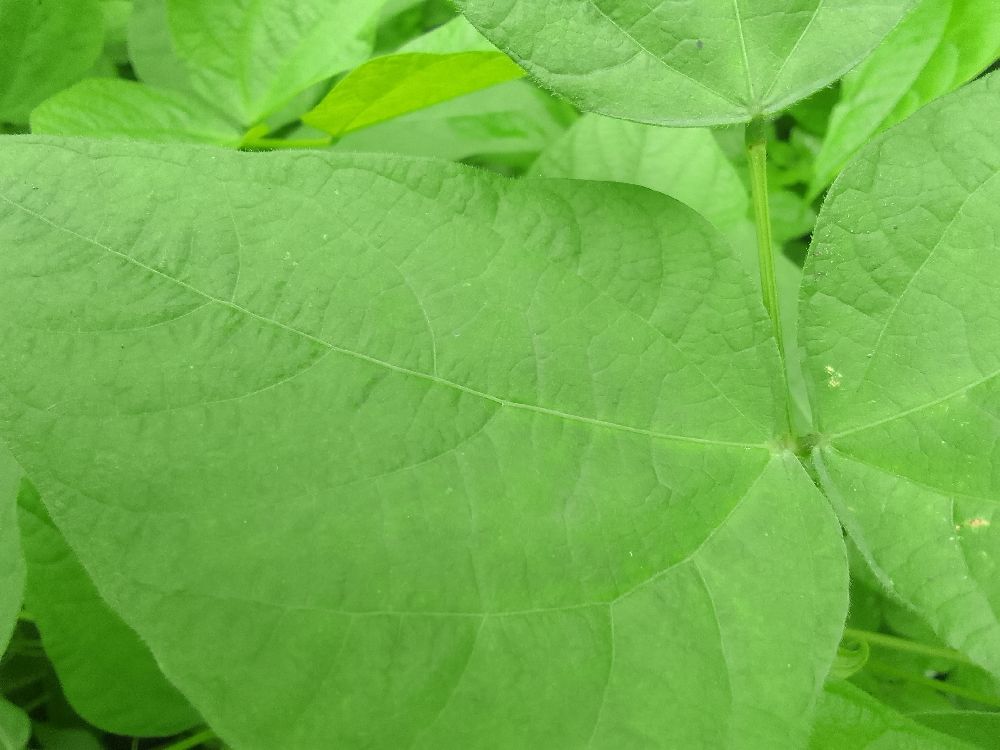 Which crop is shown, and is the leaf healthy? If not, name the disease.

common bean, healthy
